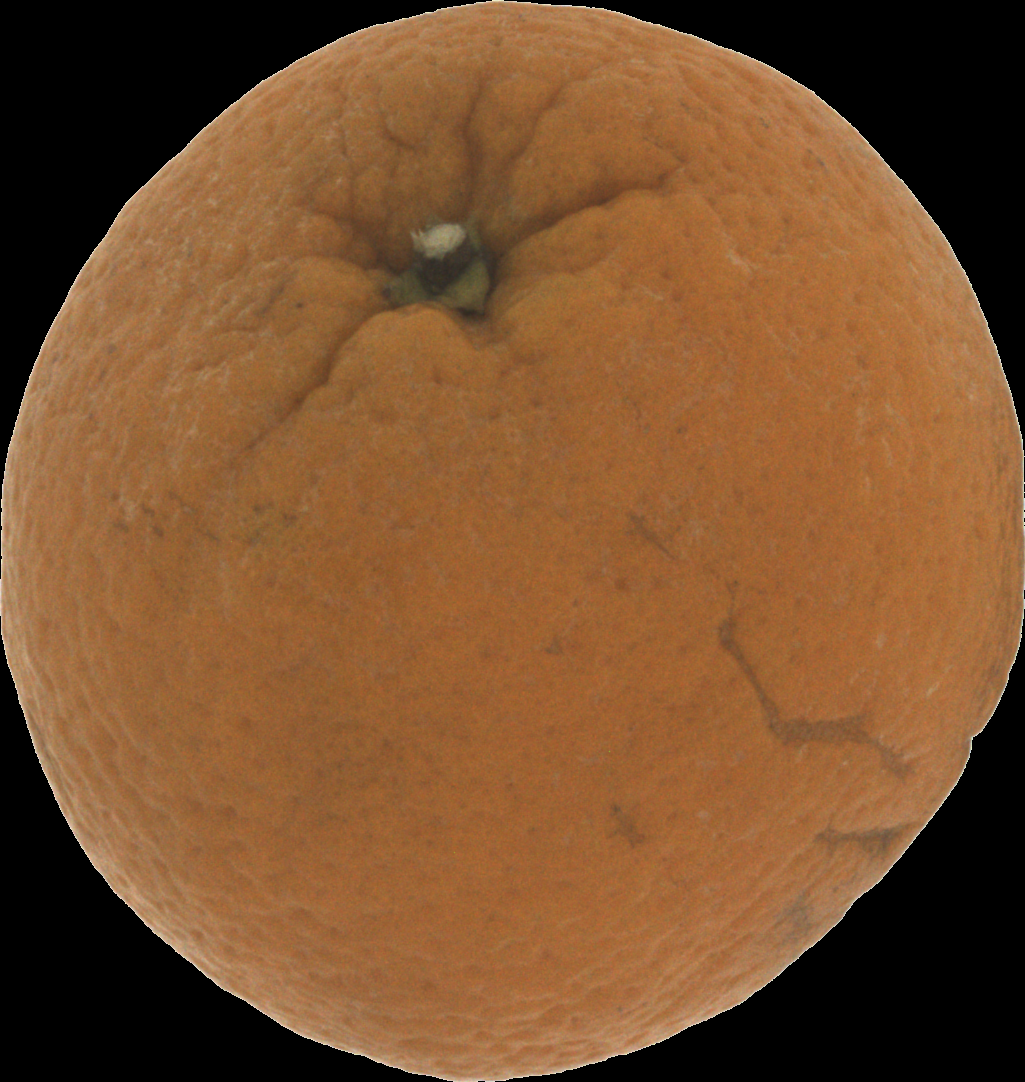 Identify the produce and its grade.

orange, bad
